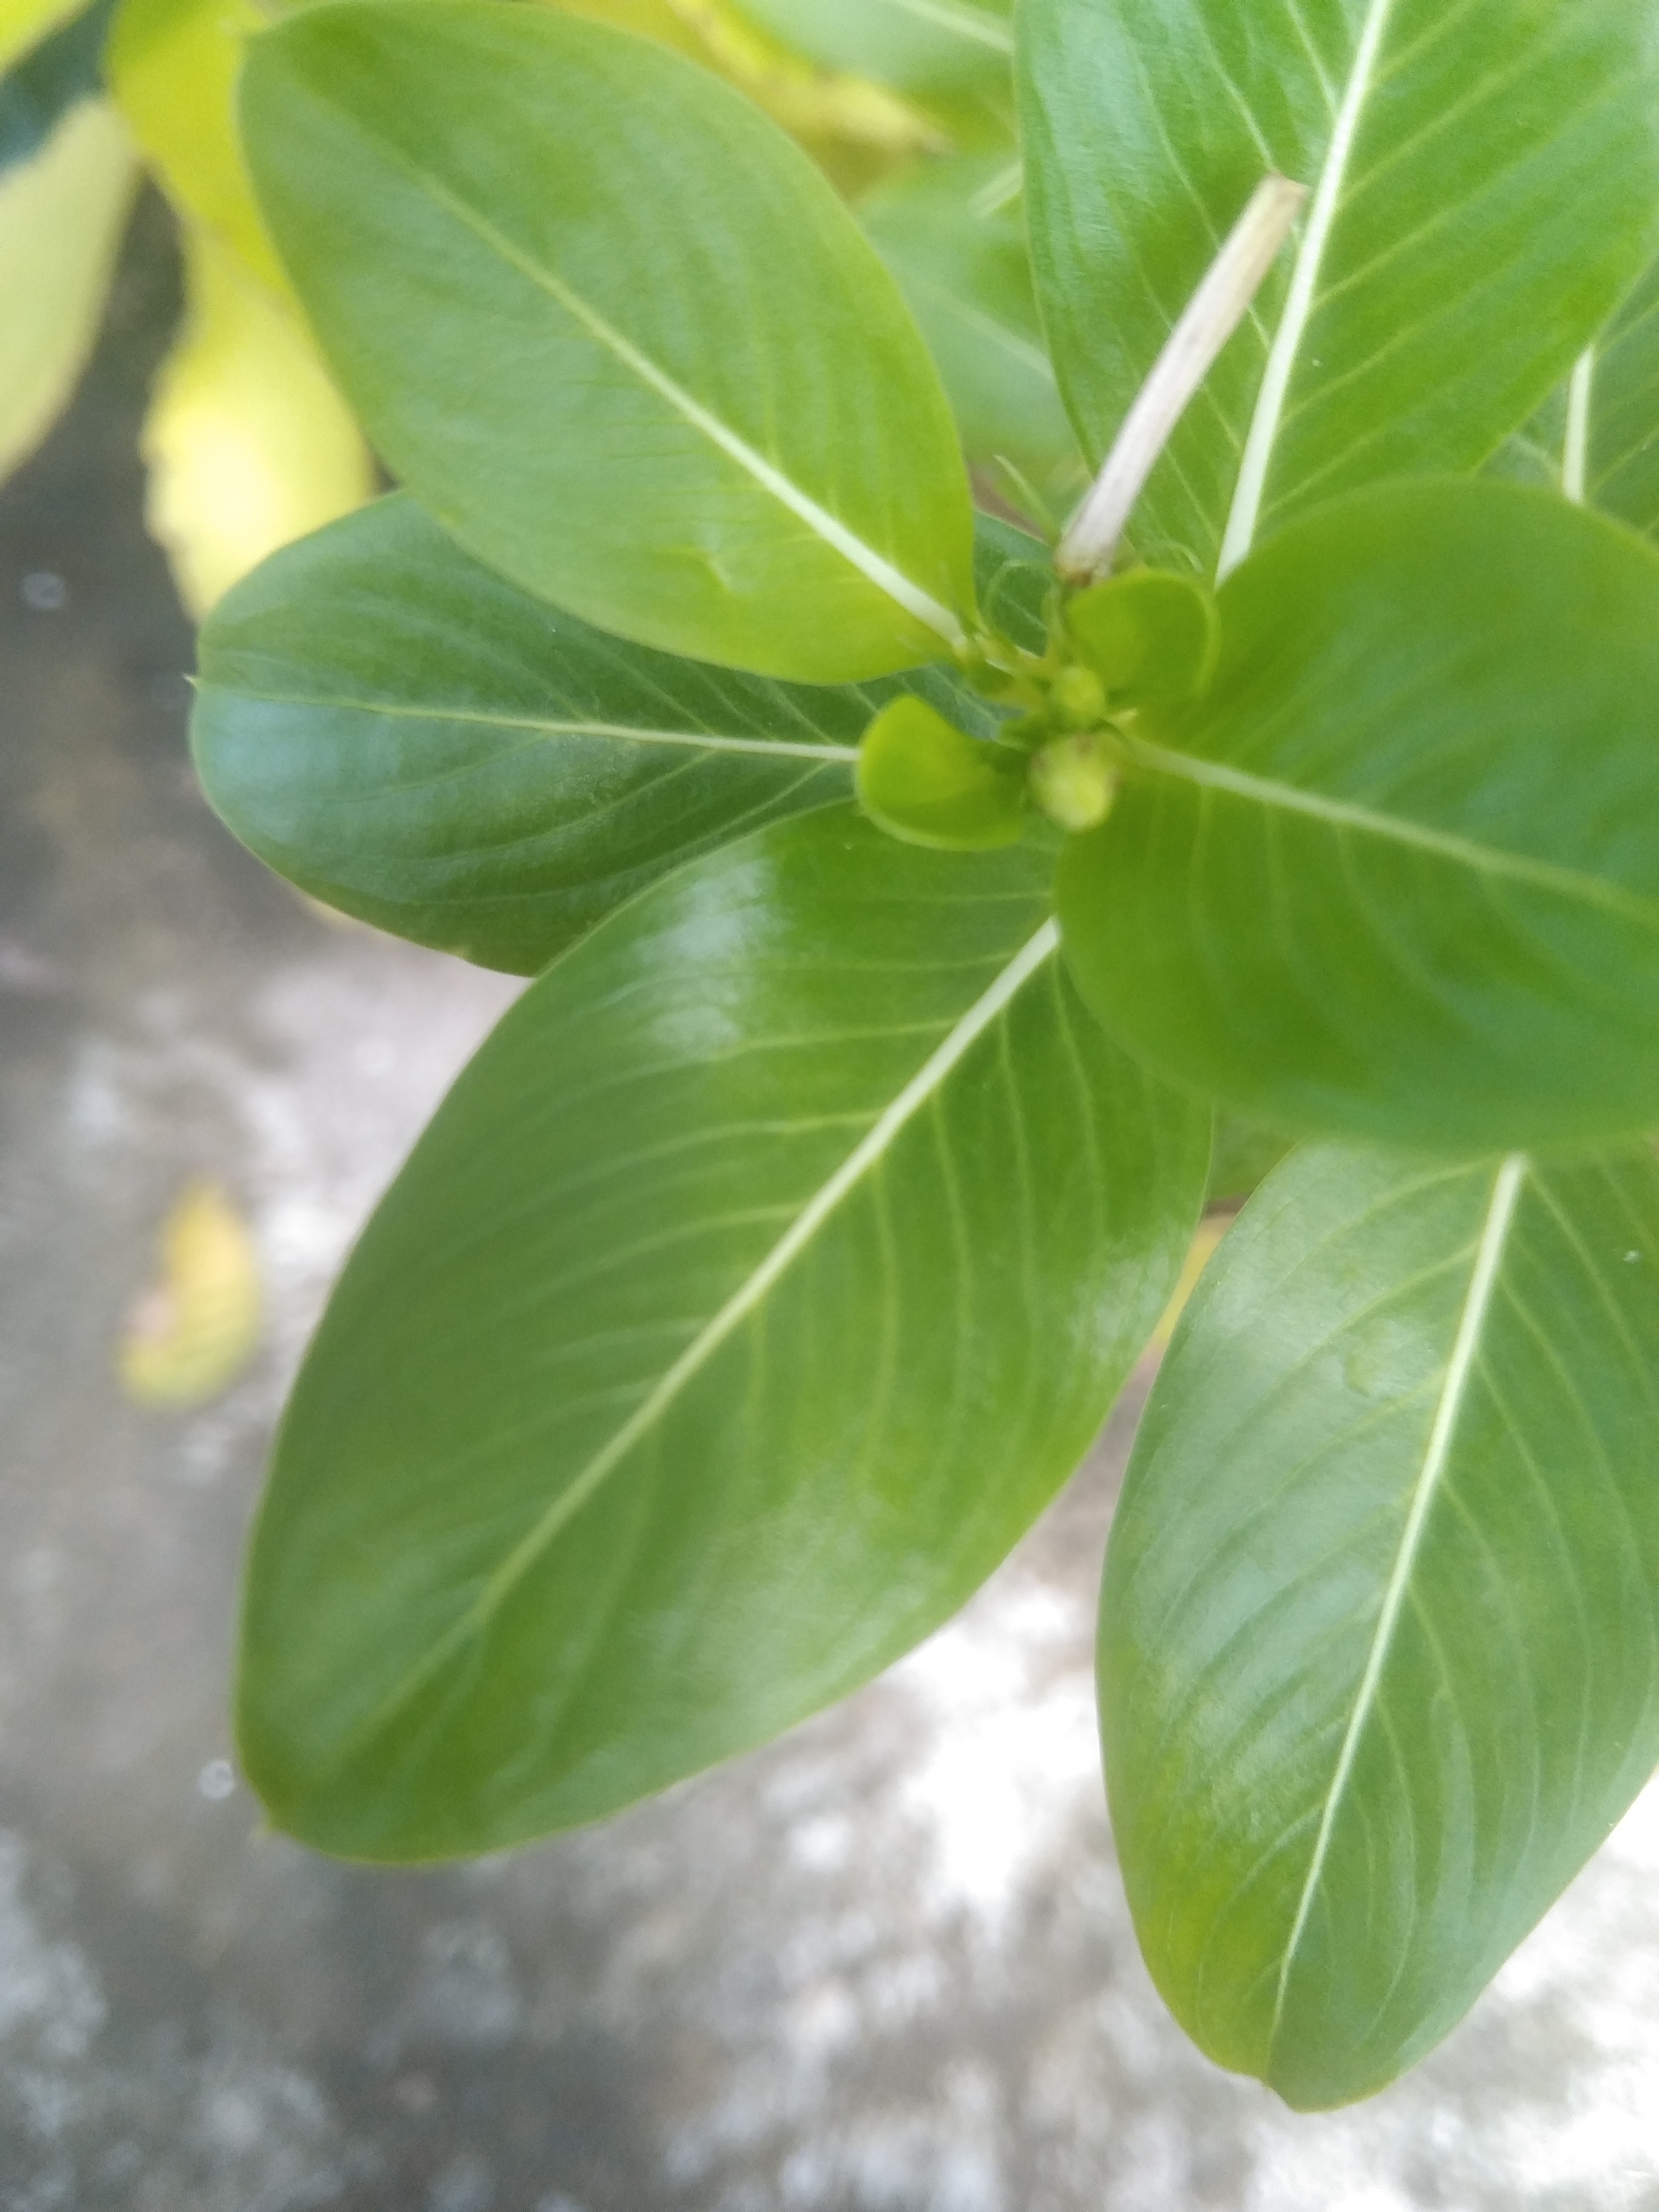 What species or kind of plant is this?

rose periwinkle
